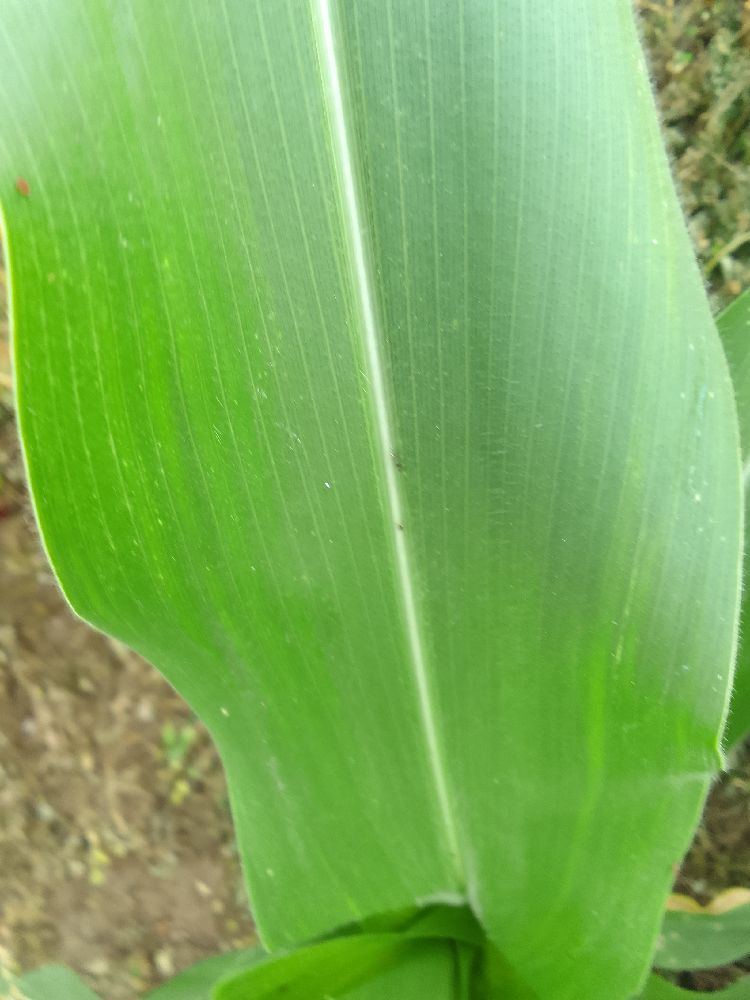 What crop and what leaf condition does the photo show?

maize, healthy
